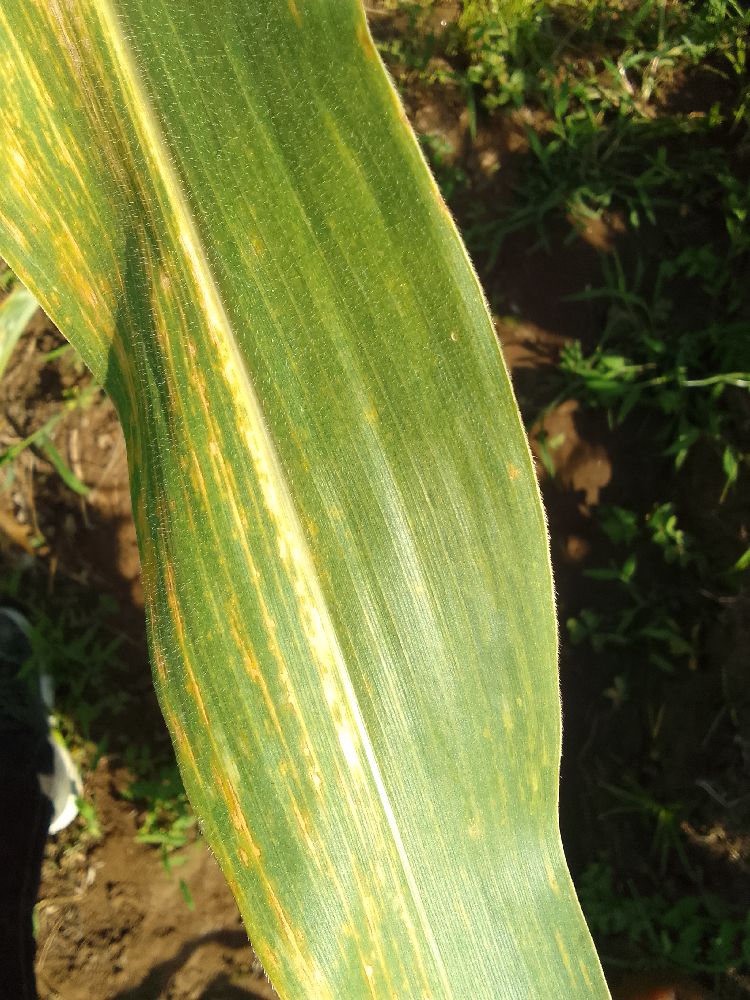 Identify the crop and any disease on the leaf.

maize, maize lethal necrosis
